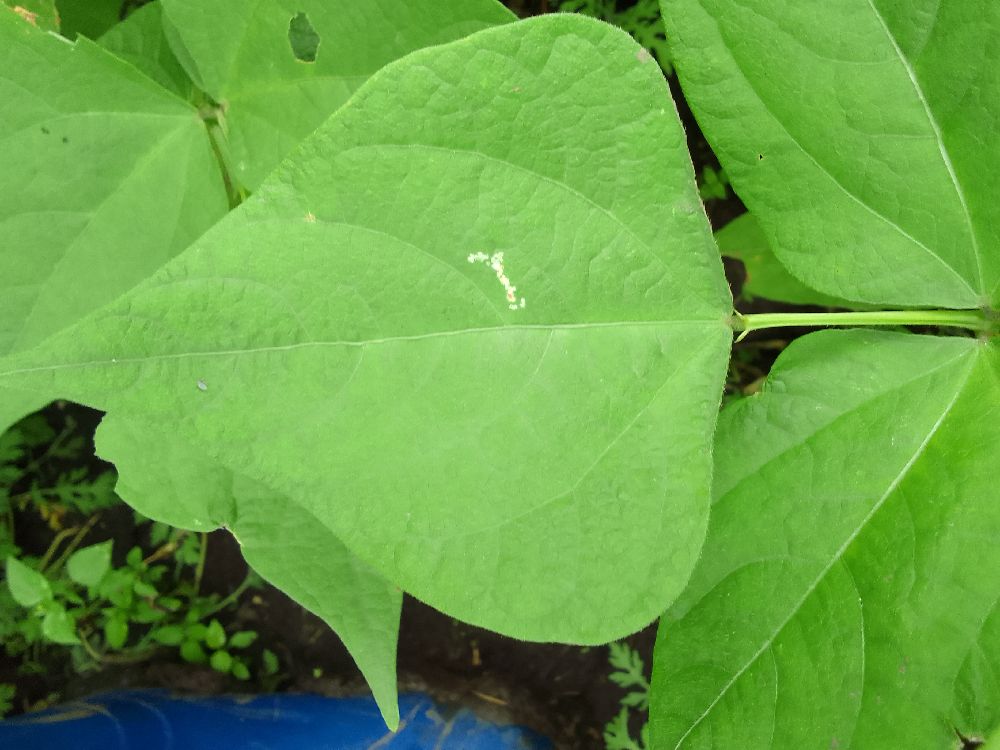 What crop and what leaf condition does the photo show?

common bean, healthy
